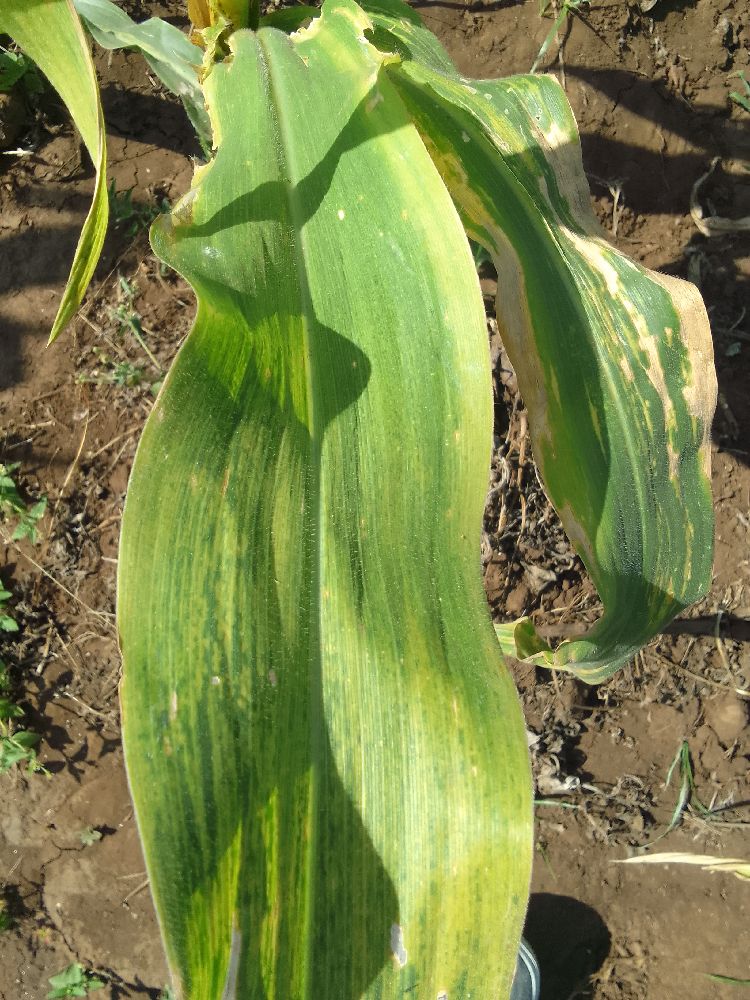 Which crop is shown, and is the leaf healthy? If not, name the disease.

maize, maize lethal necrosis
